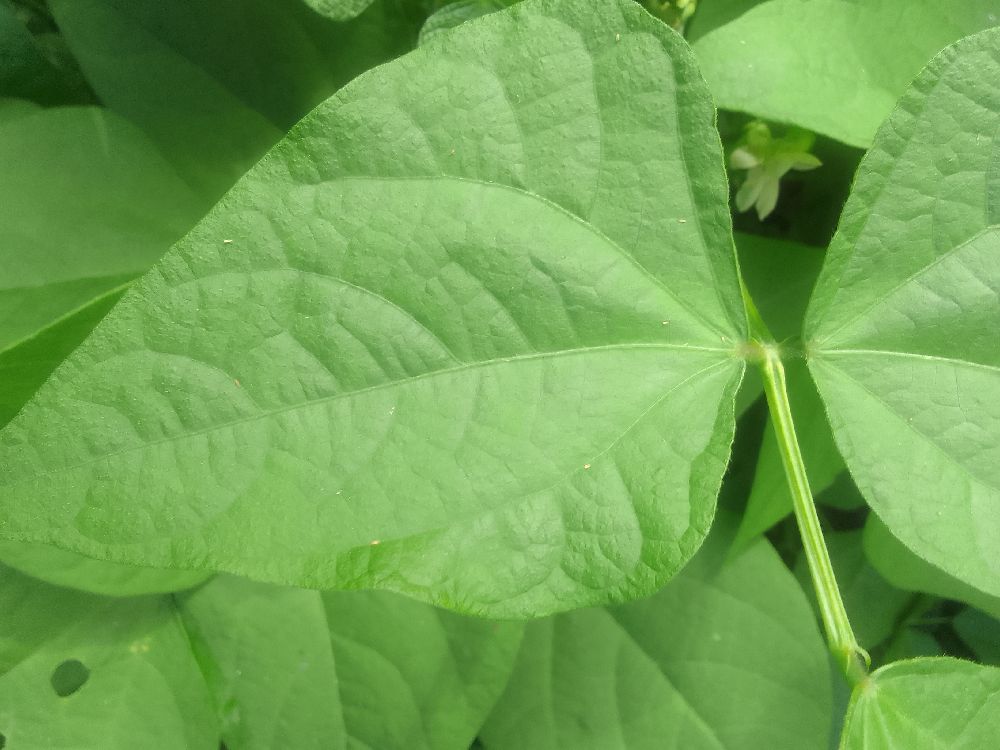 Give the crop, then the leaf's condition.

common bean, healthy
